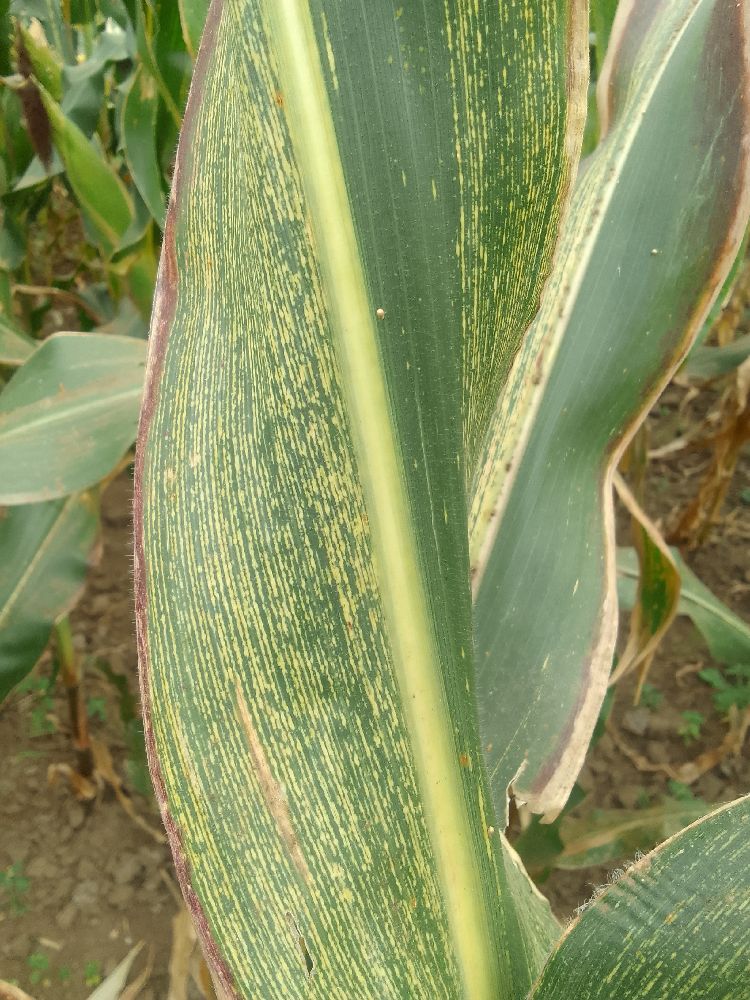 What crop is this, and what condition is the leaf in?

maize, maize streak virus
